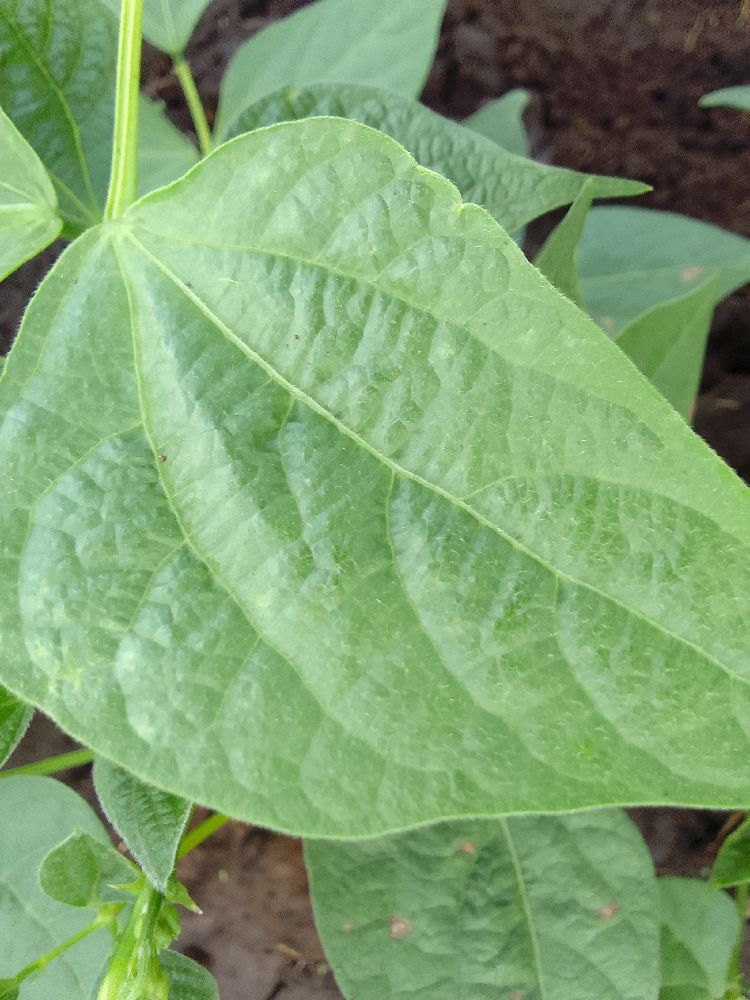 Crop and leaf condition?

common bean, healthy
